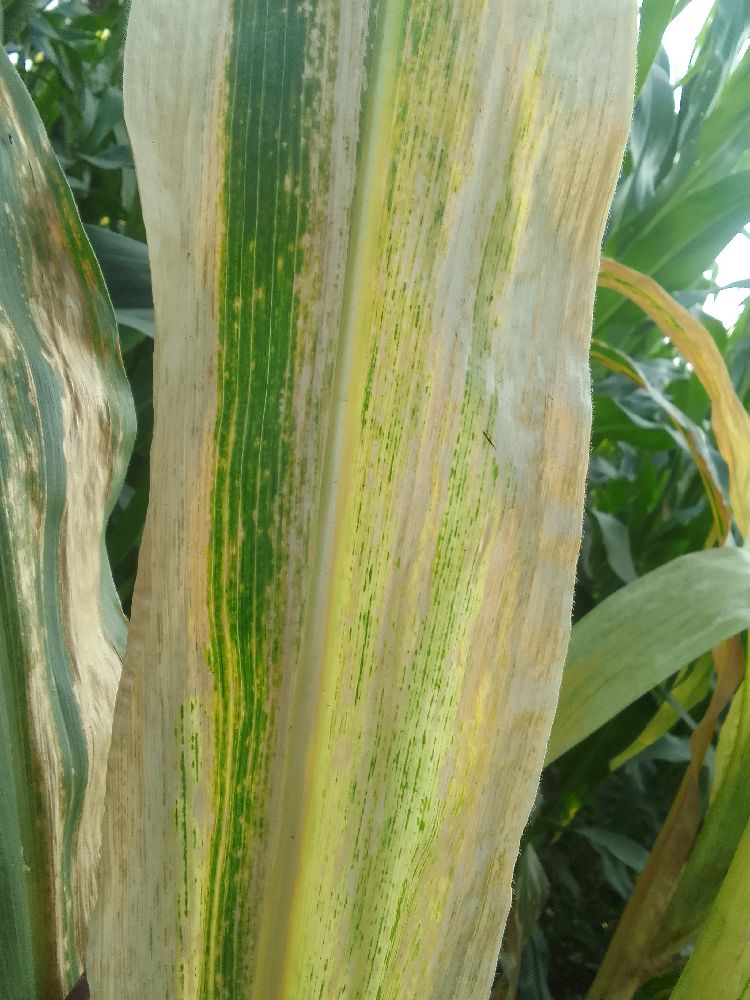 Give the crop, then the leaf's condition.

maize, maize lethal necrosis
